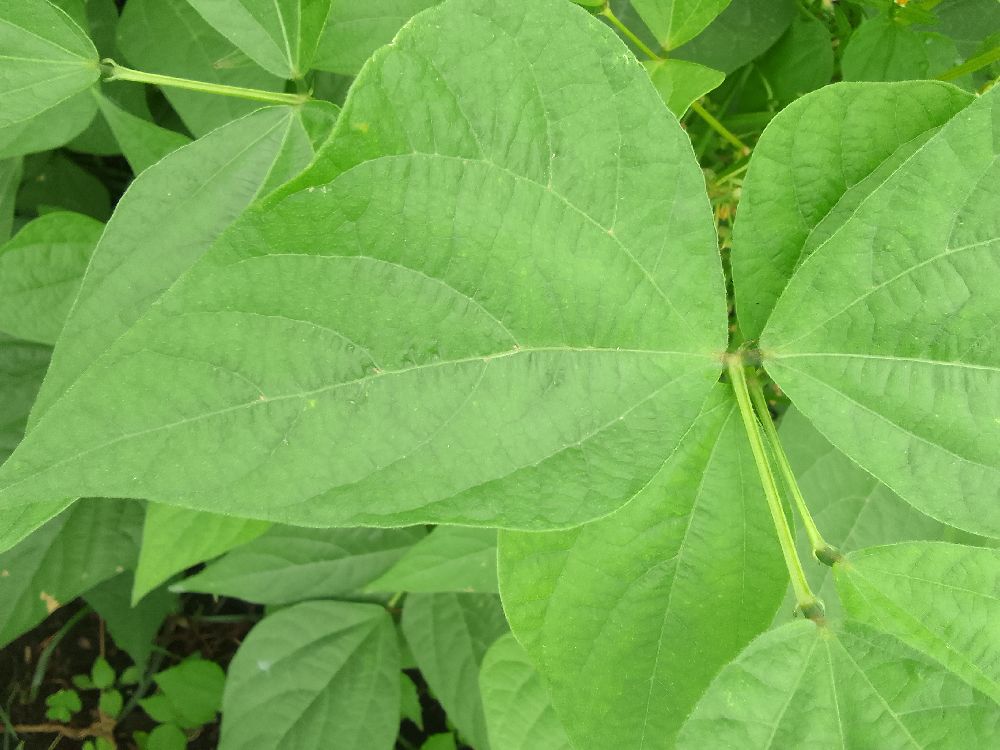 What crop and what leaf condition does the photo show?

common bean, healthy
